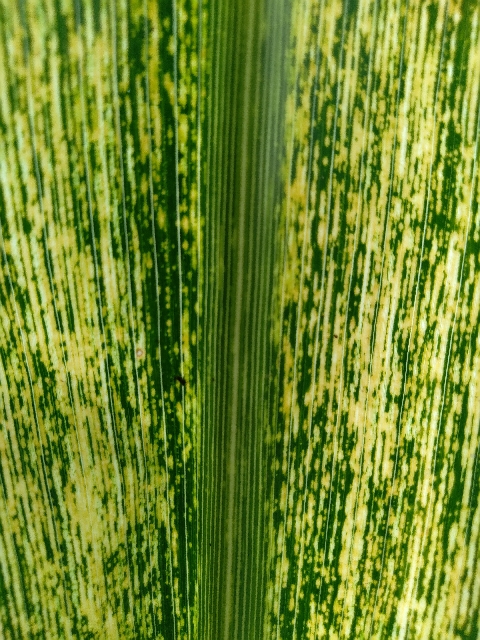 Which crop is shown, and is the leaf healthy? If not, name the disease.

maize, maize streak virus
